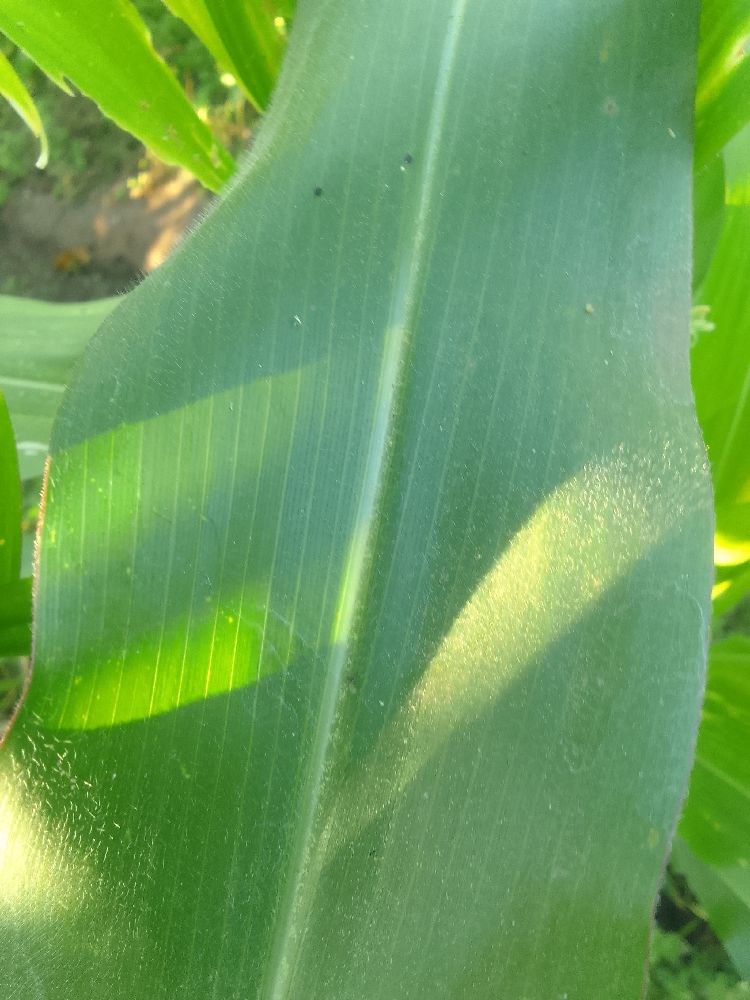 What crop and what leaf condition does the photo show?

maize, healthy
